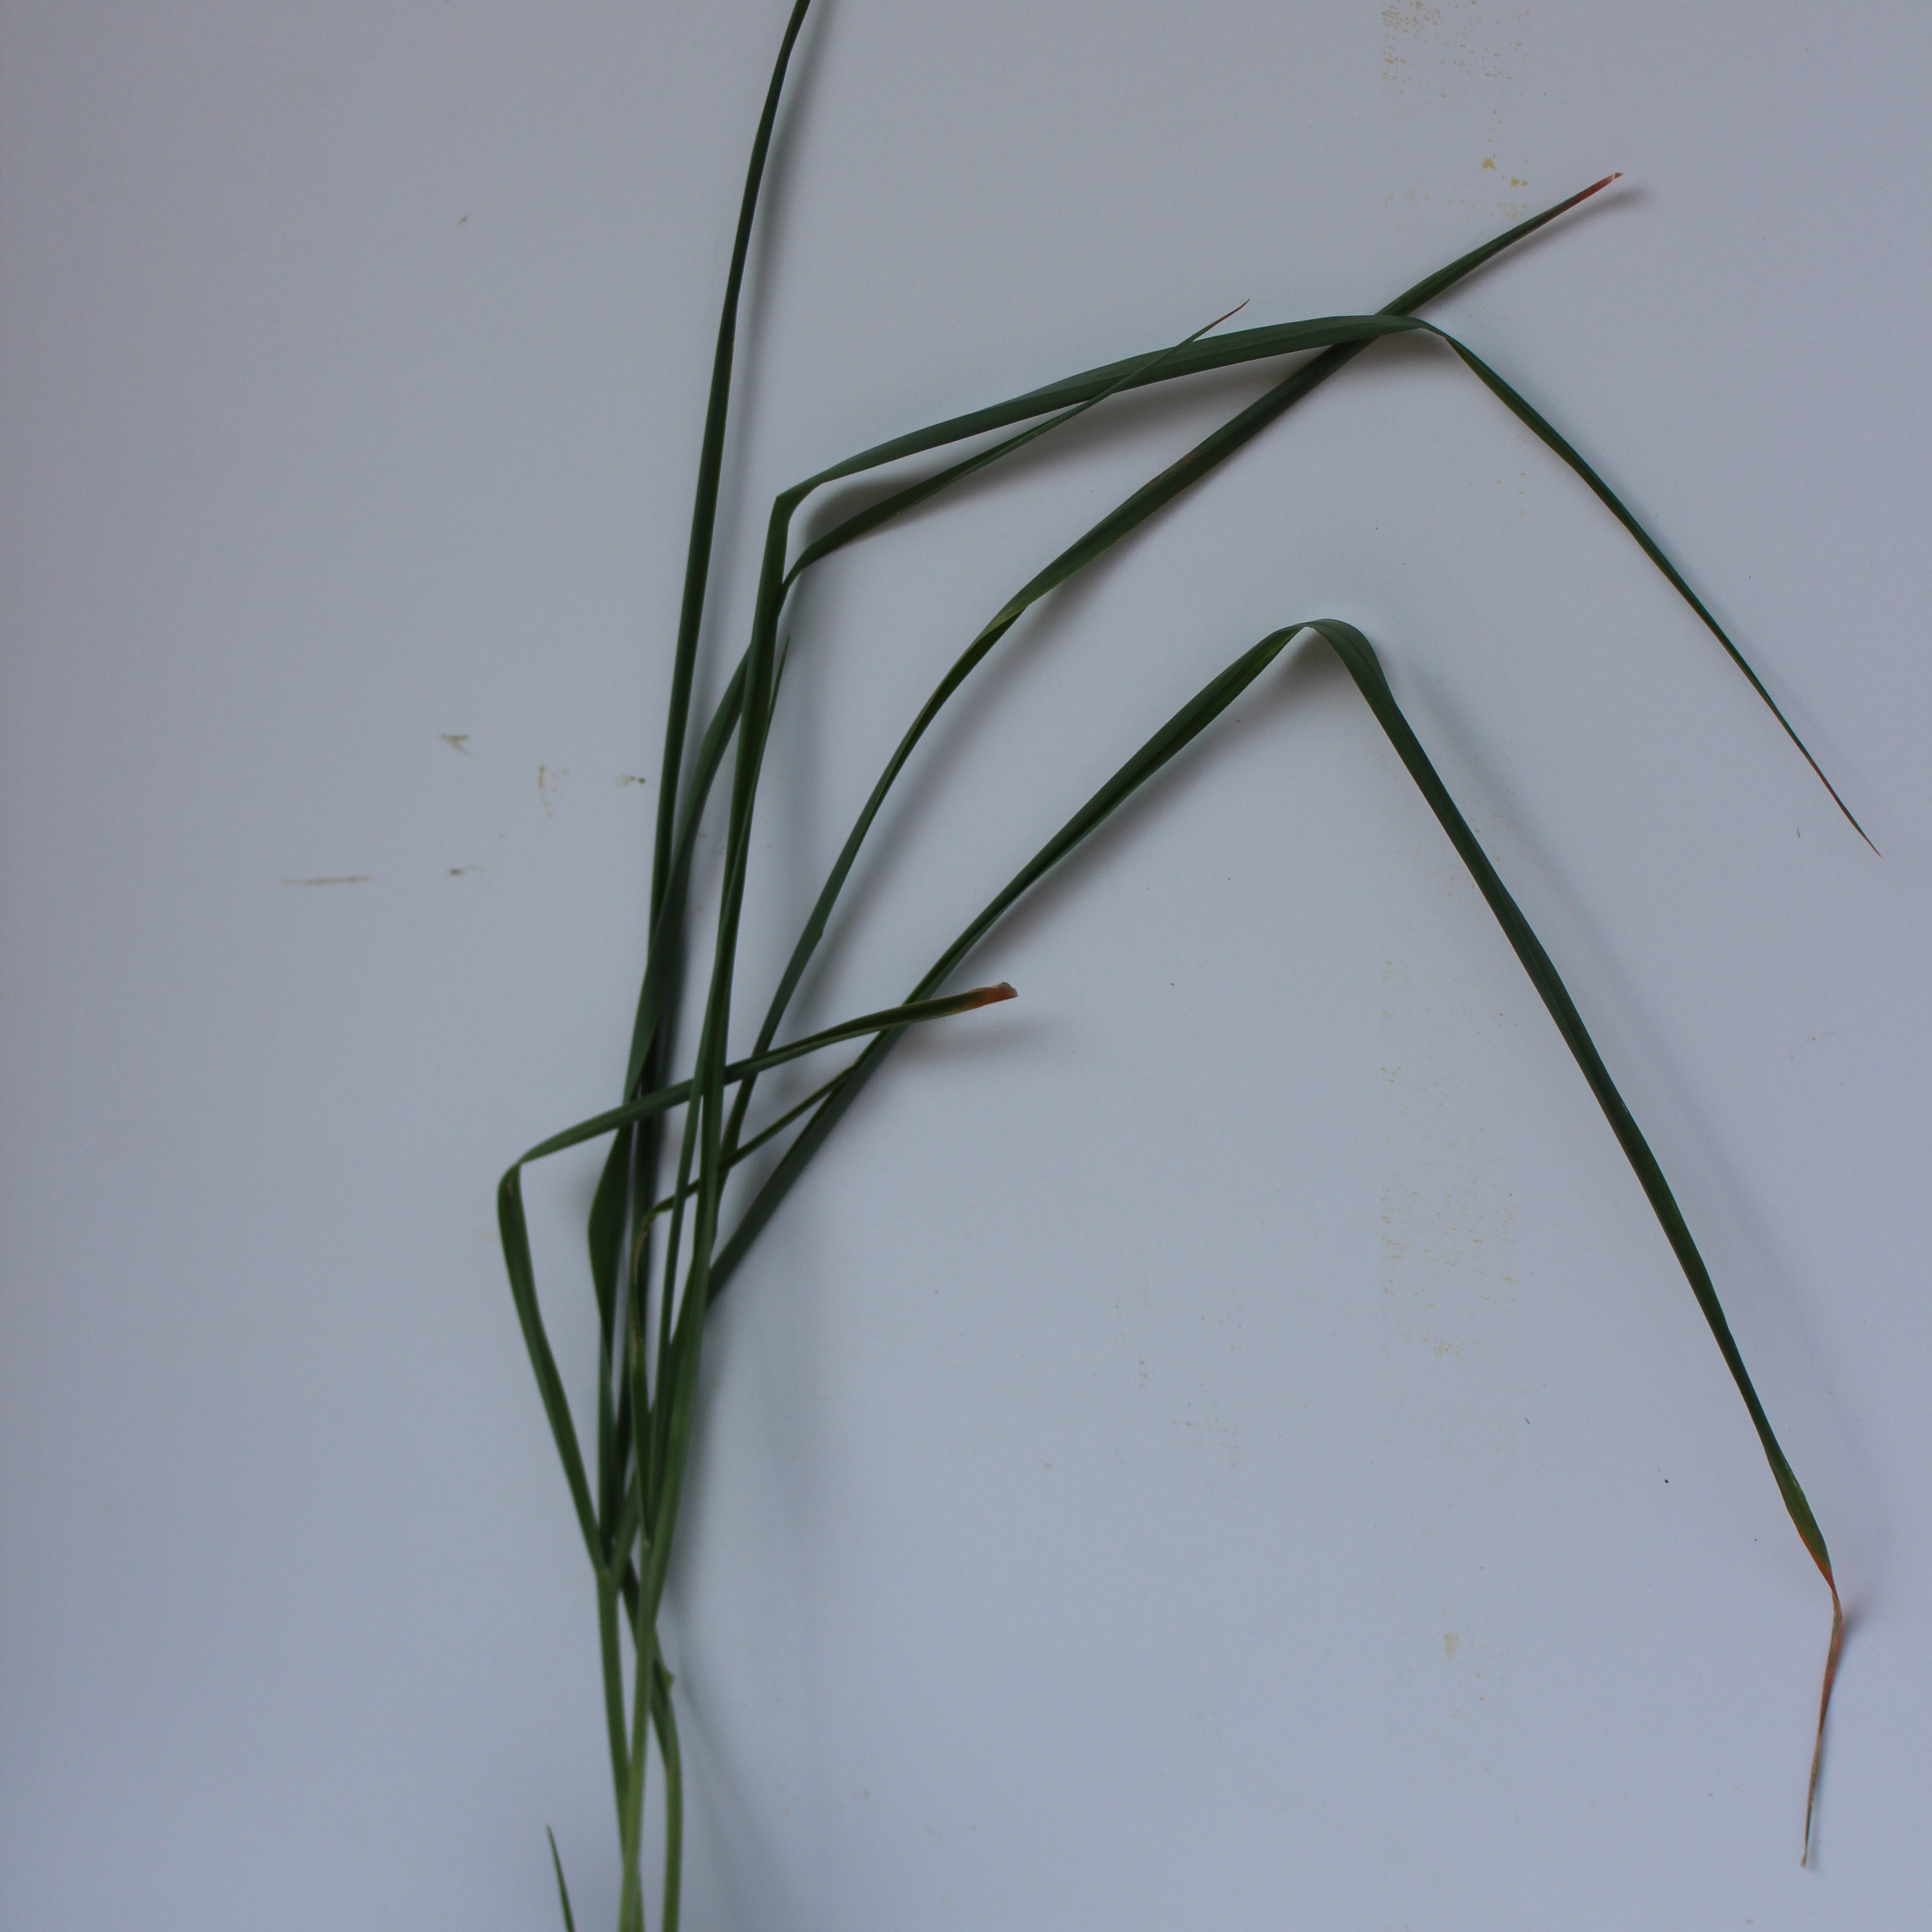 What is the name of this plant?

Avena sterilis
